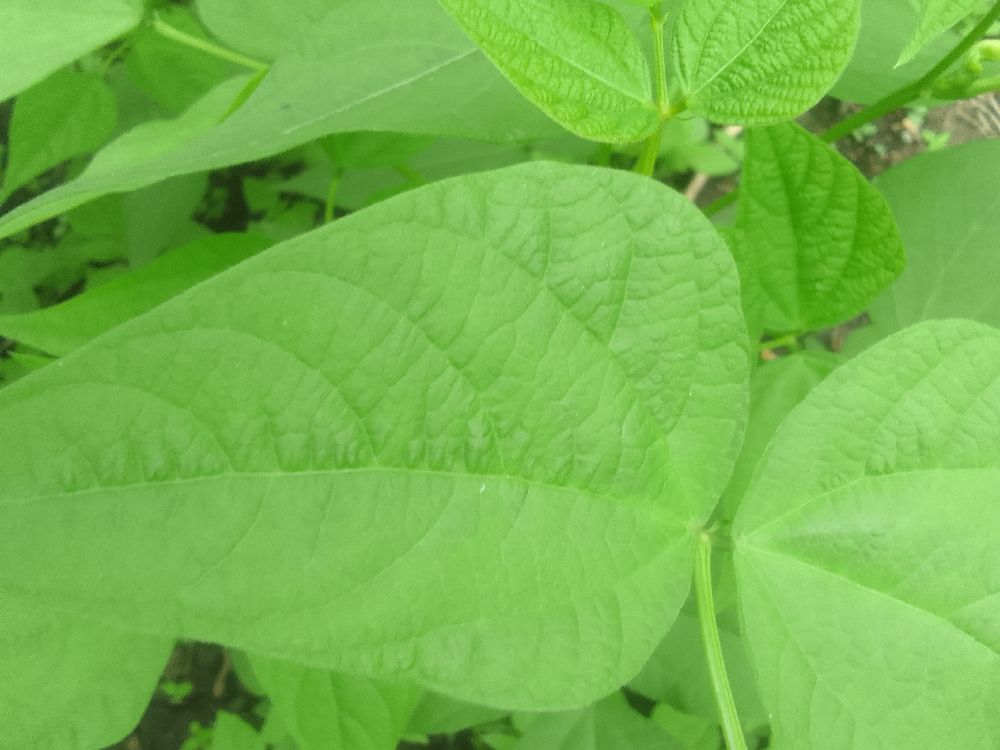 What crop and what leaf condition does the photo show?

common bean, healthy
